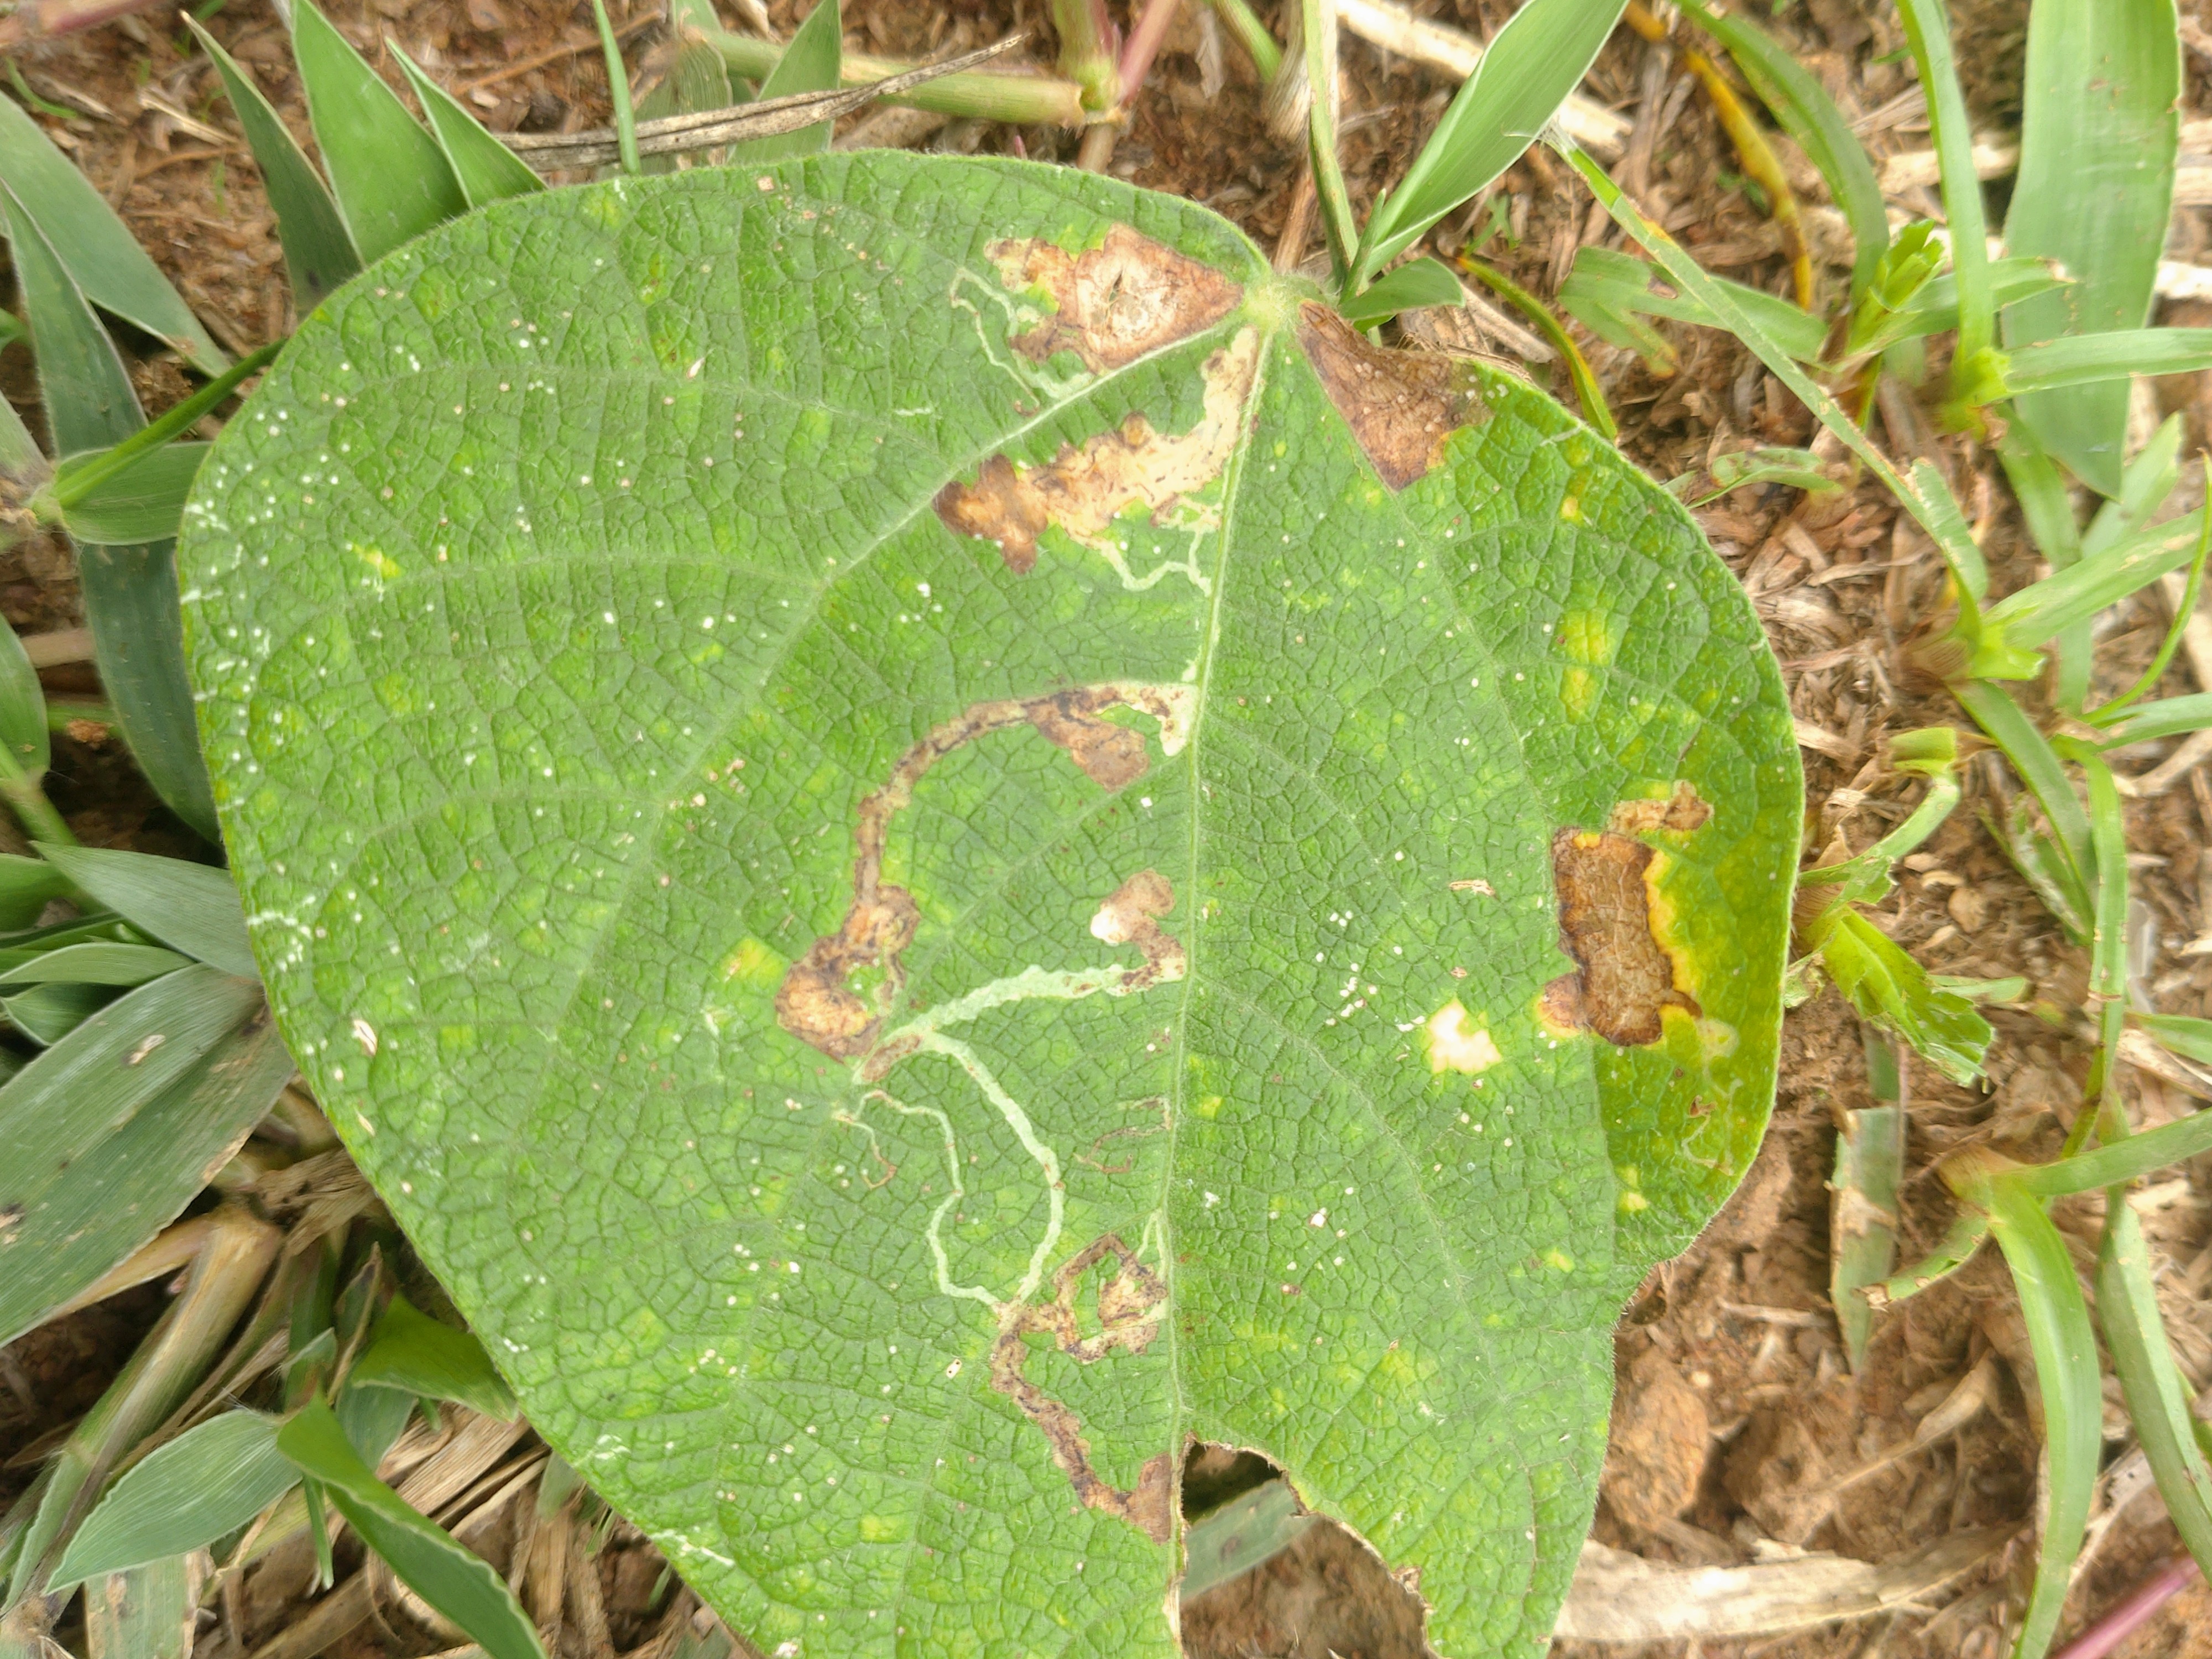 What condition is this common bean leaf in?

anthracnose
